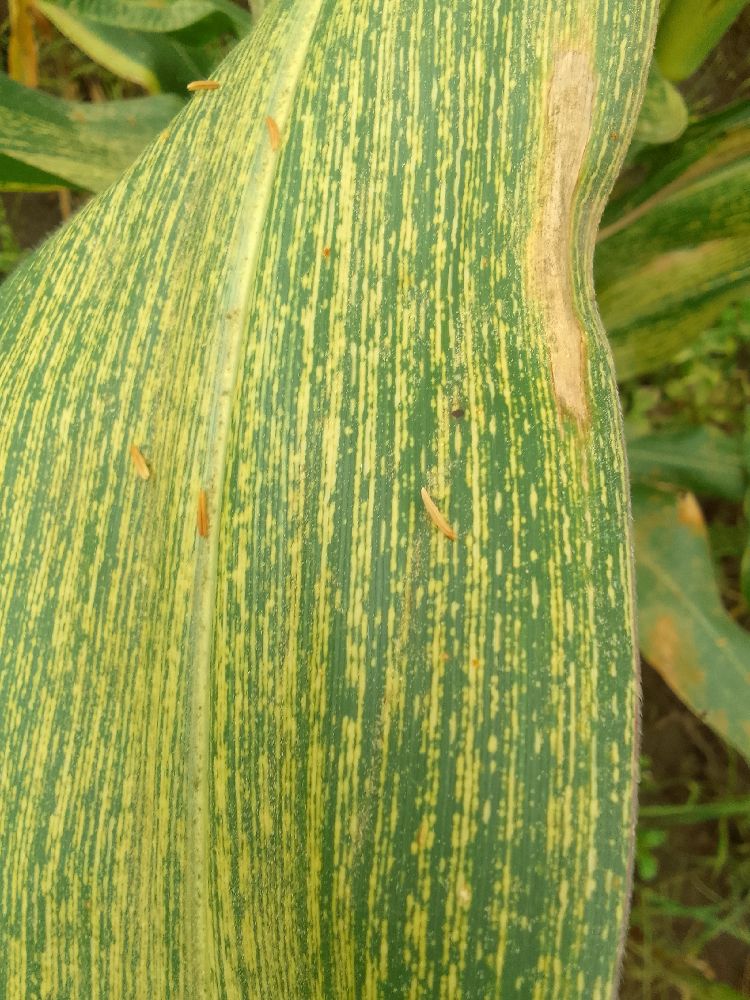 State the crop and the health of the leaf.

maize, maize streak virus
